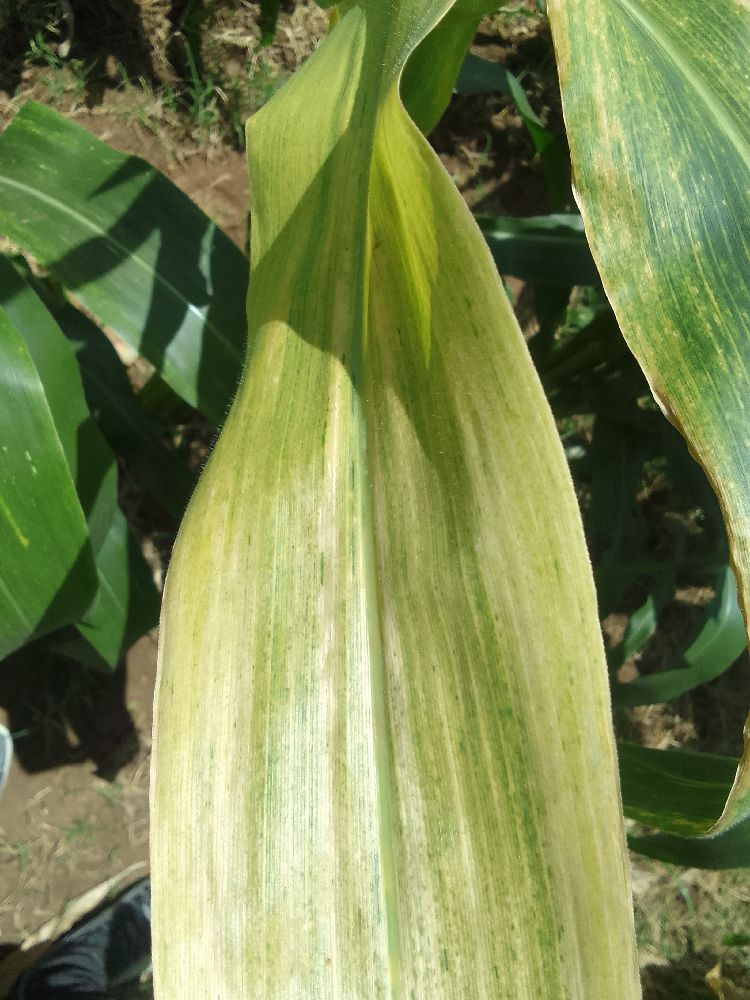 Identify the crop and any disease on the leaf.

maize, maize lethal necrosis
